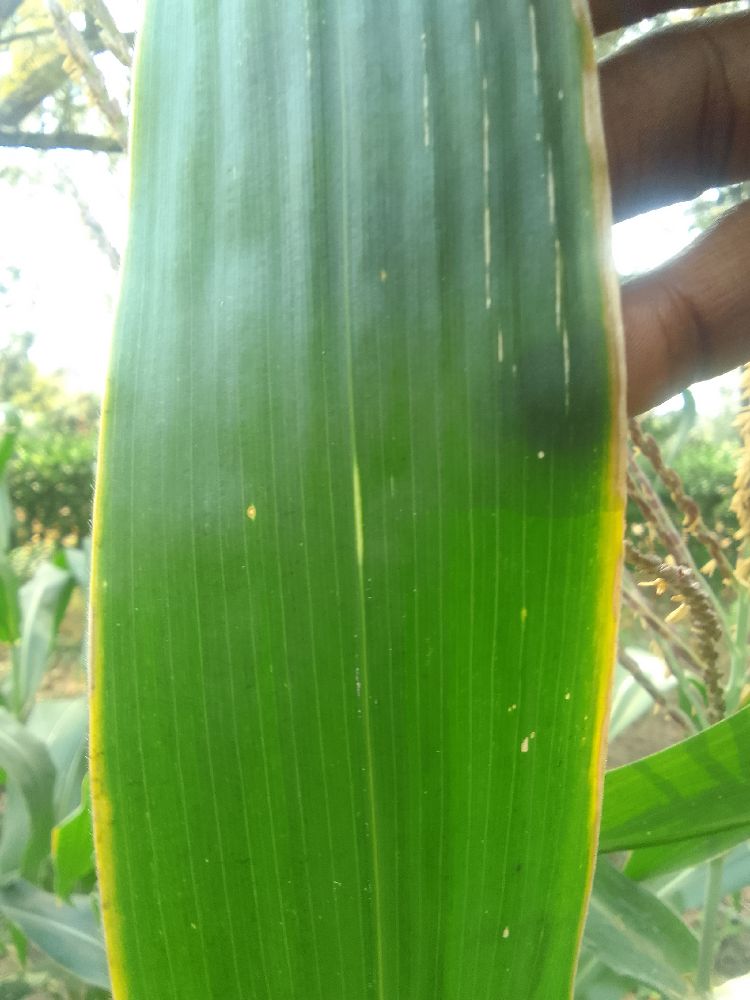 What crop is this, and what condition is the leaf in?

maize, healthy
